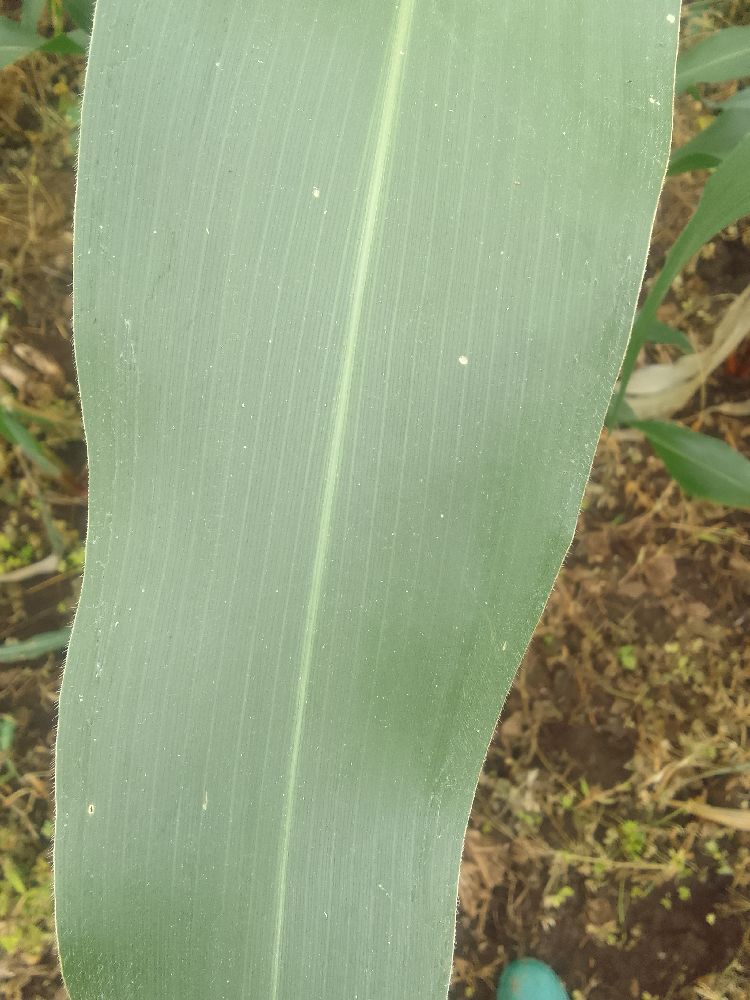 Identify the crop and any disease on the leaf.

maize, healthy
